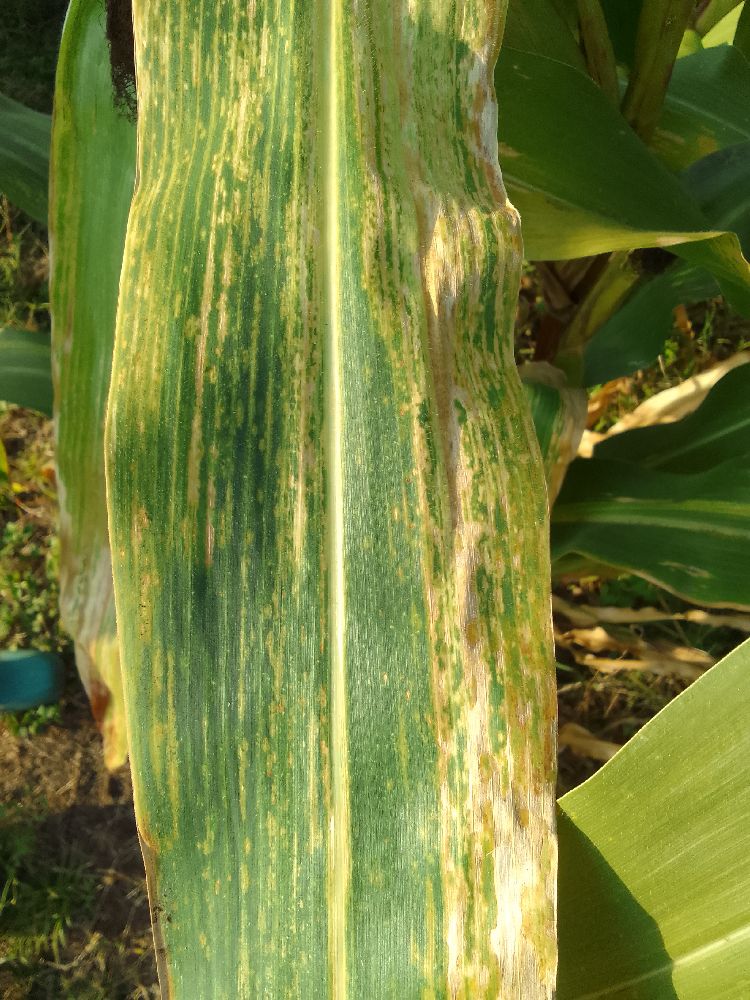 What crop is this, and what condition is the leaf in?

maize, maize lethal necrosis
